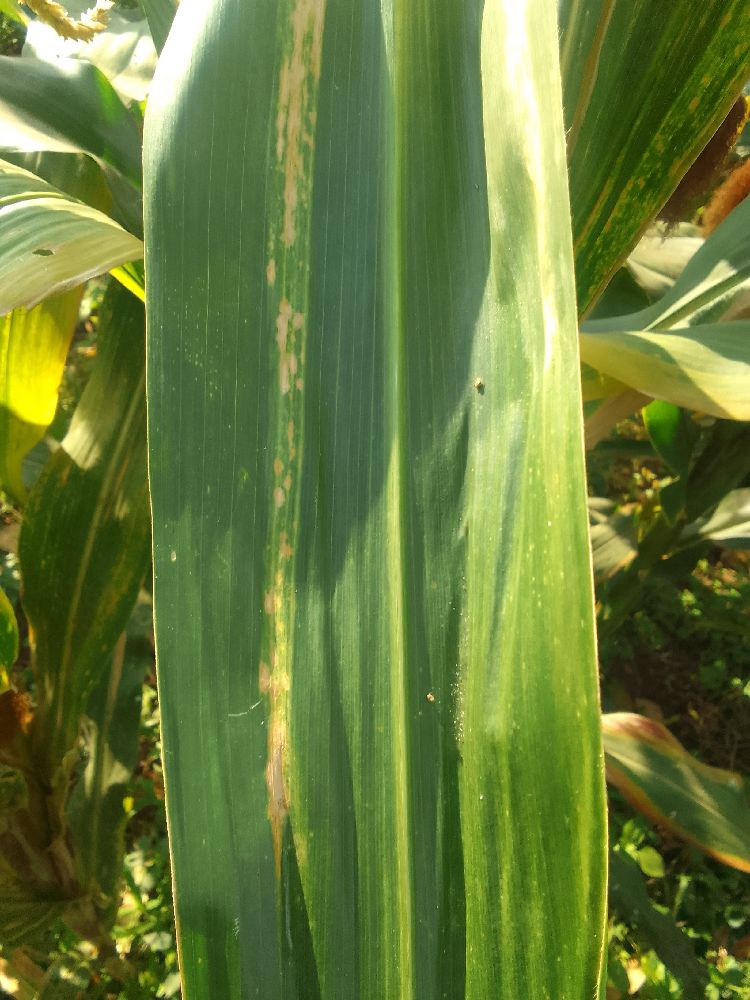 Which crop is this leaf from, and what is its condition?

maize, maize lethal necrosis
